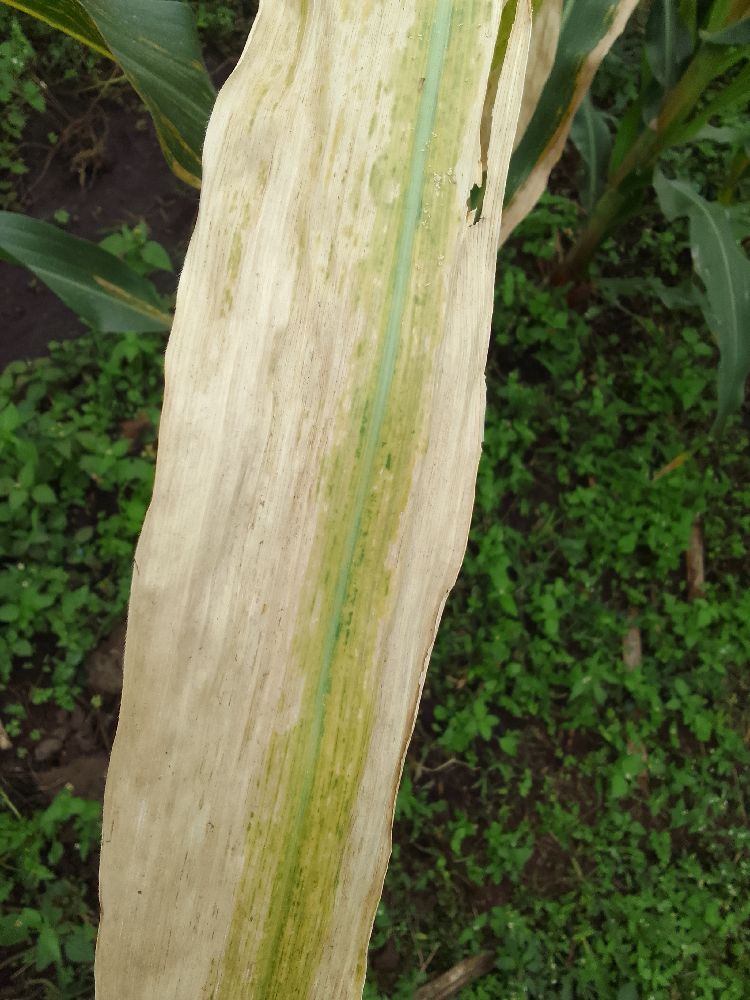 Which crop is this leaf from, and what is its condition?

maize, maize lethal necrosis
